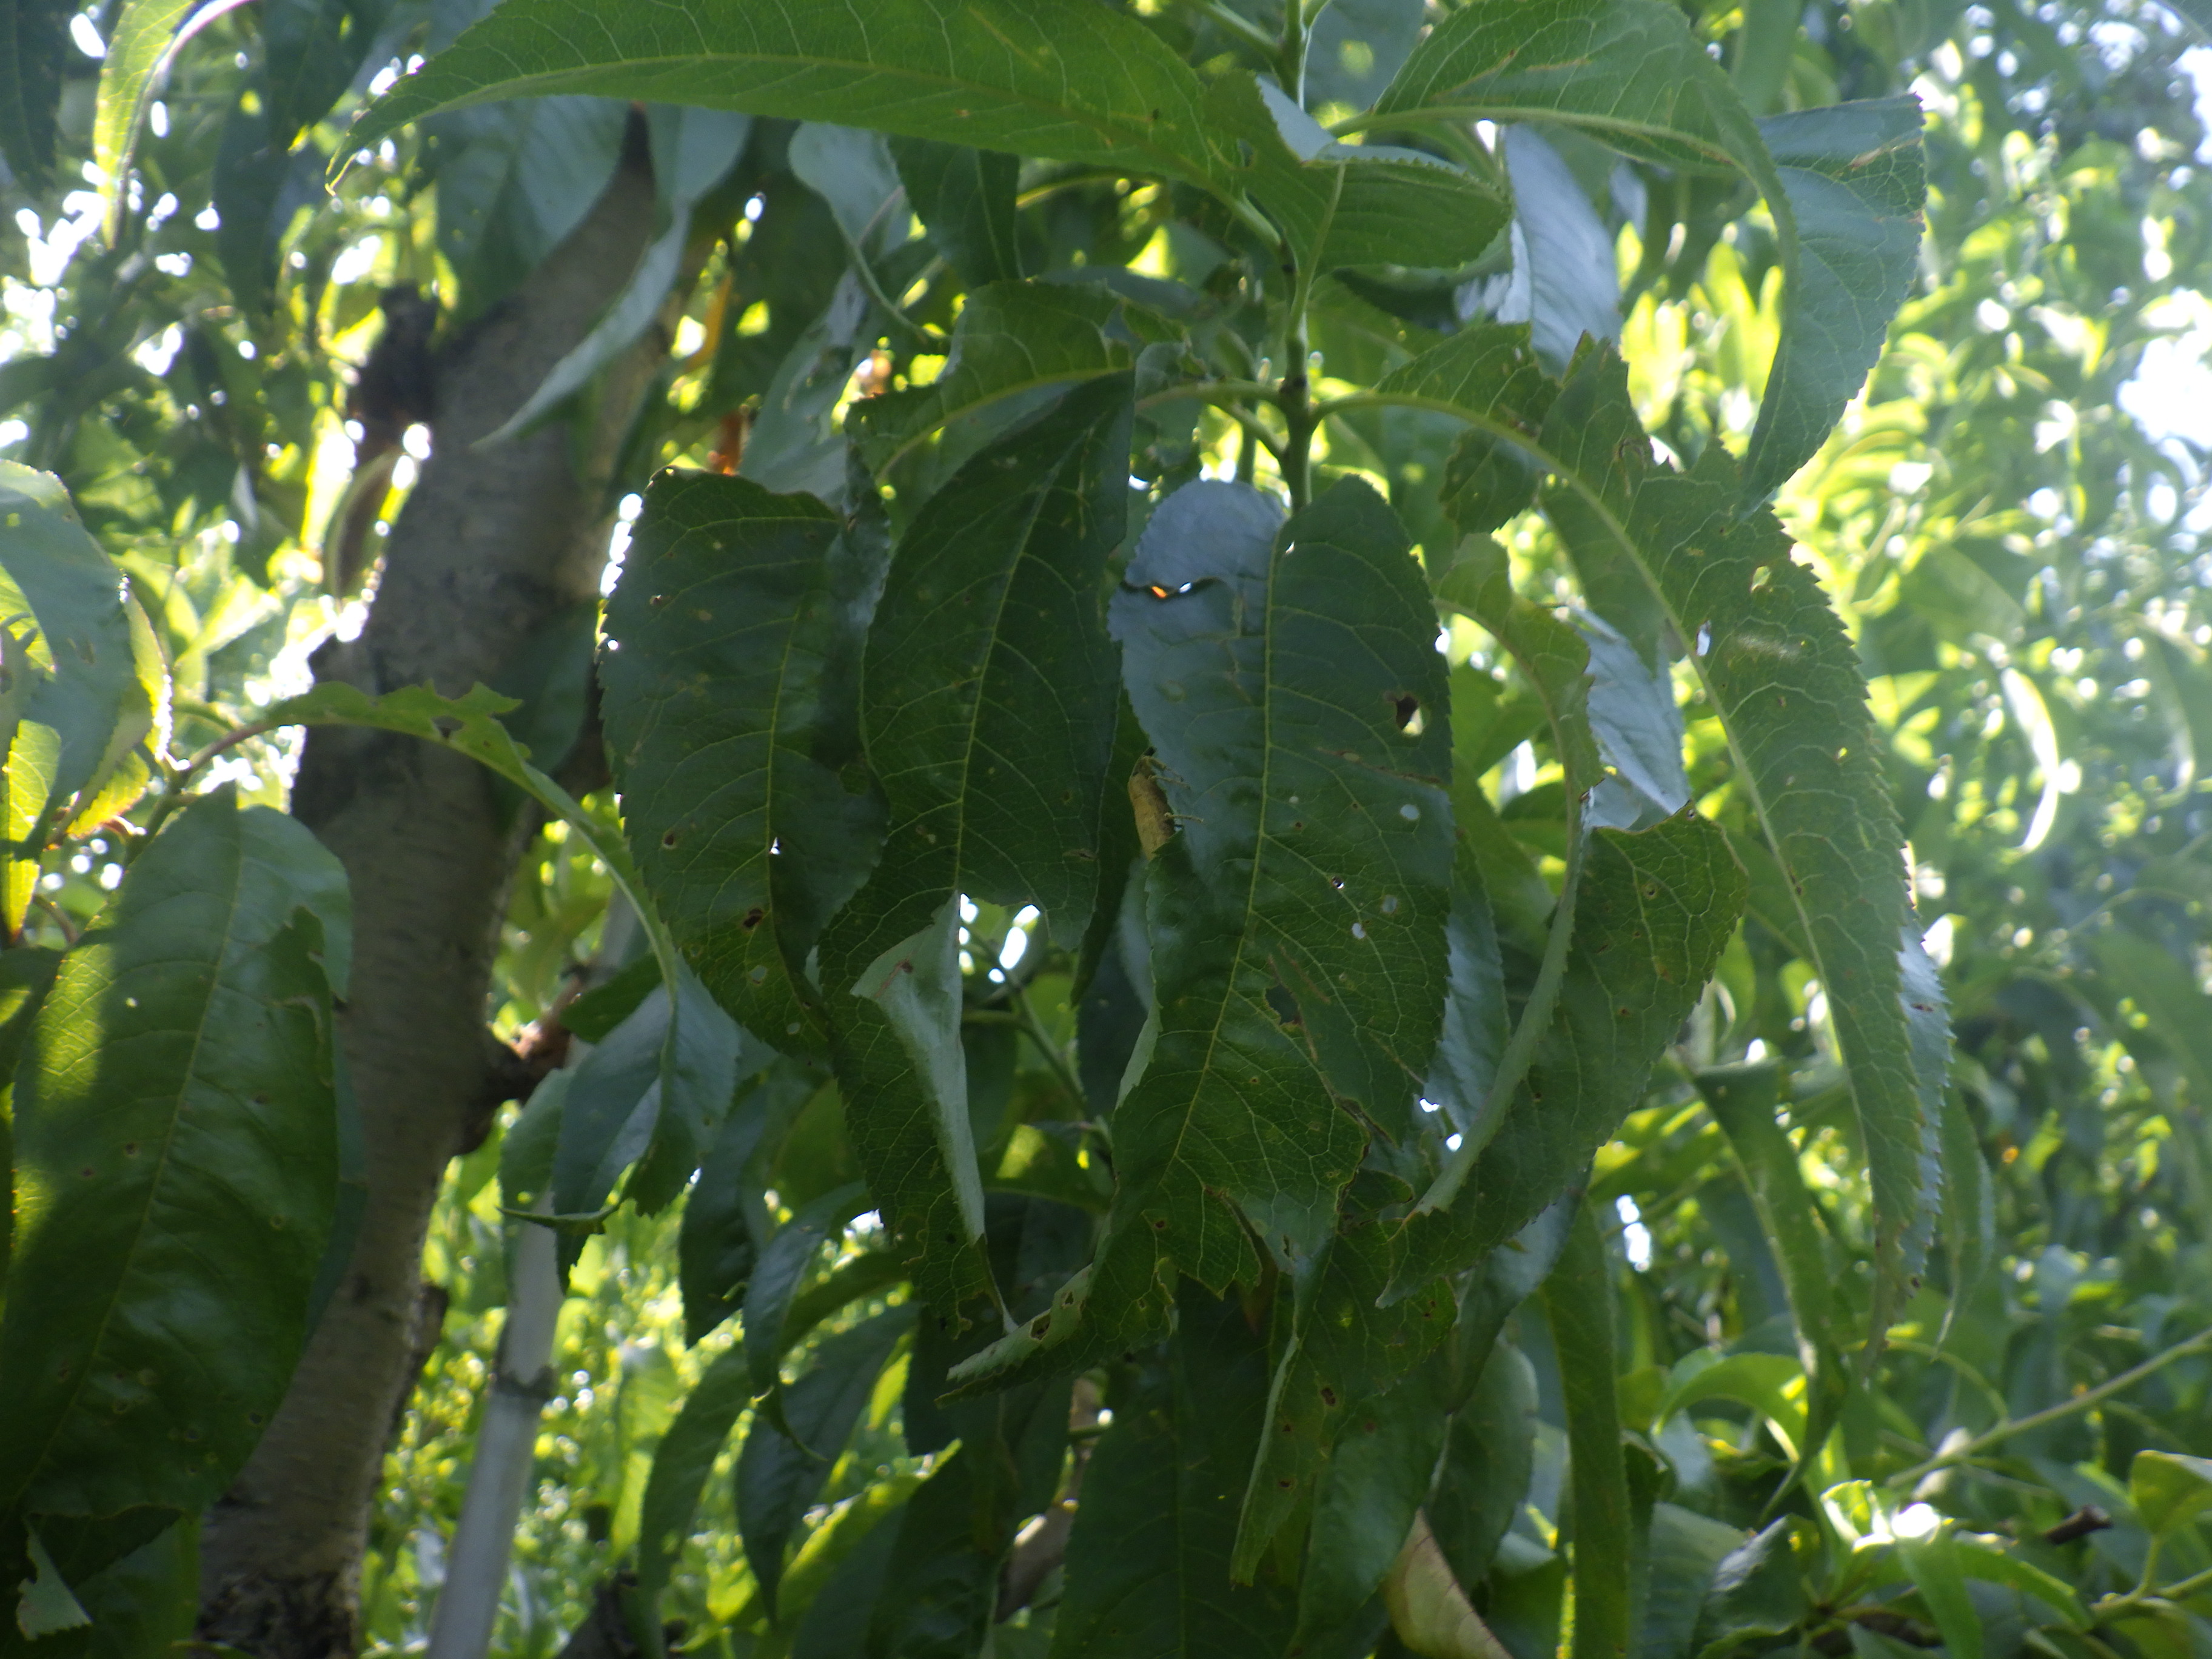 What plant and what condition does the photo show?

peach, mechanical damage, shot hole disease
